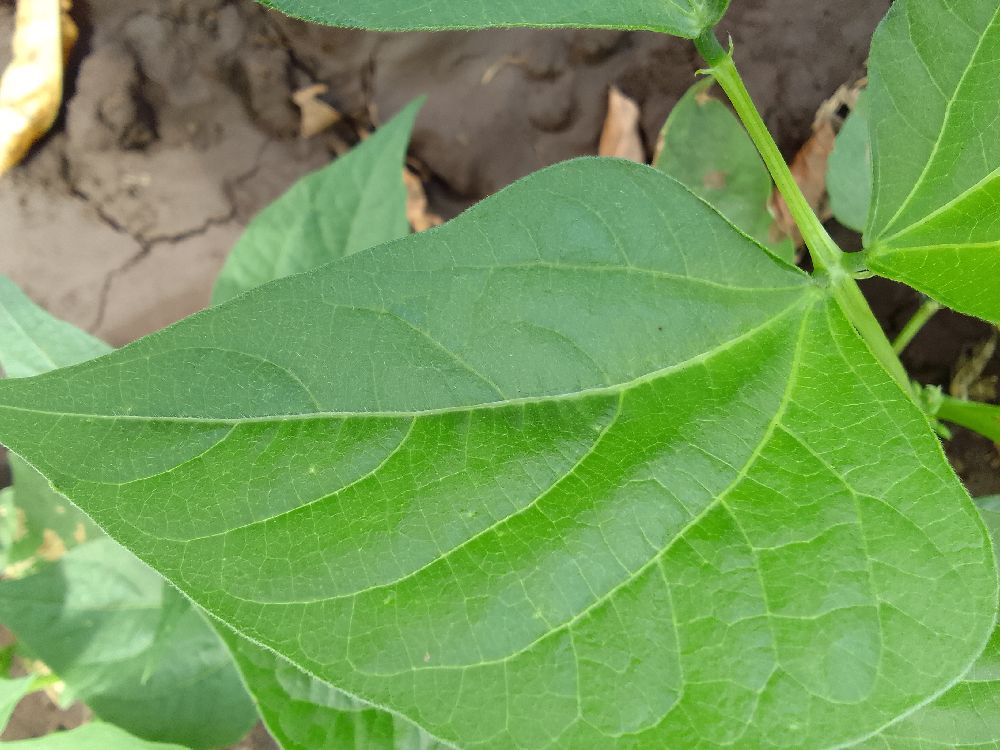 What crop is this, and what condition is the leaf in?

common bean, healthy
